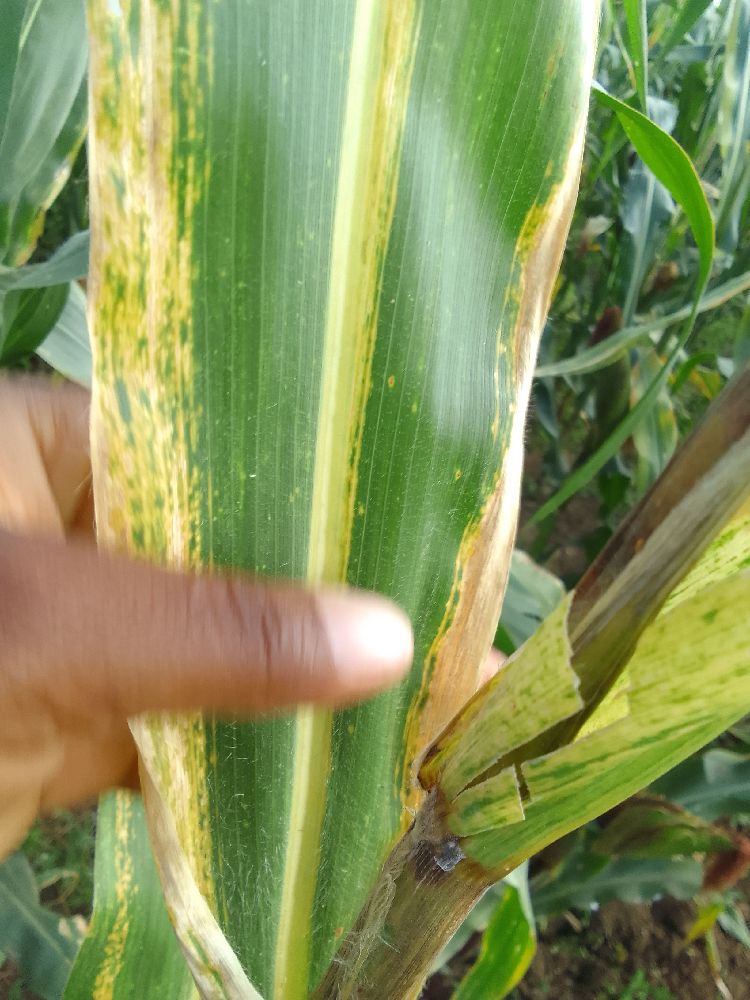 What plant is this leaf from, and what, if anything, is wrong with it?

maize, maize lethal necrosis
